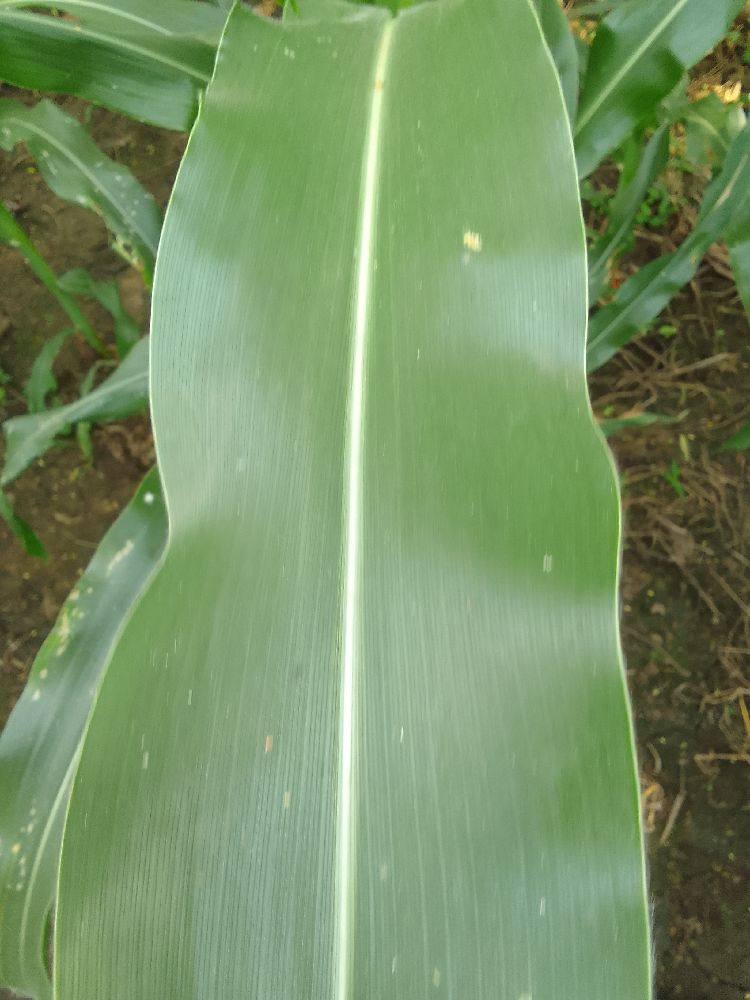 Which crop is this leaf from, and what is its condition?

maize, healthy
